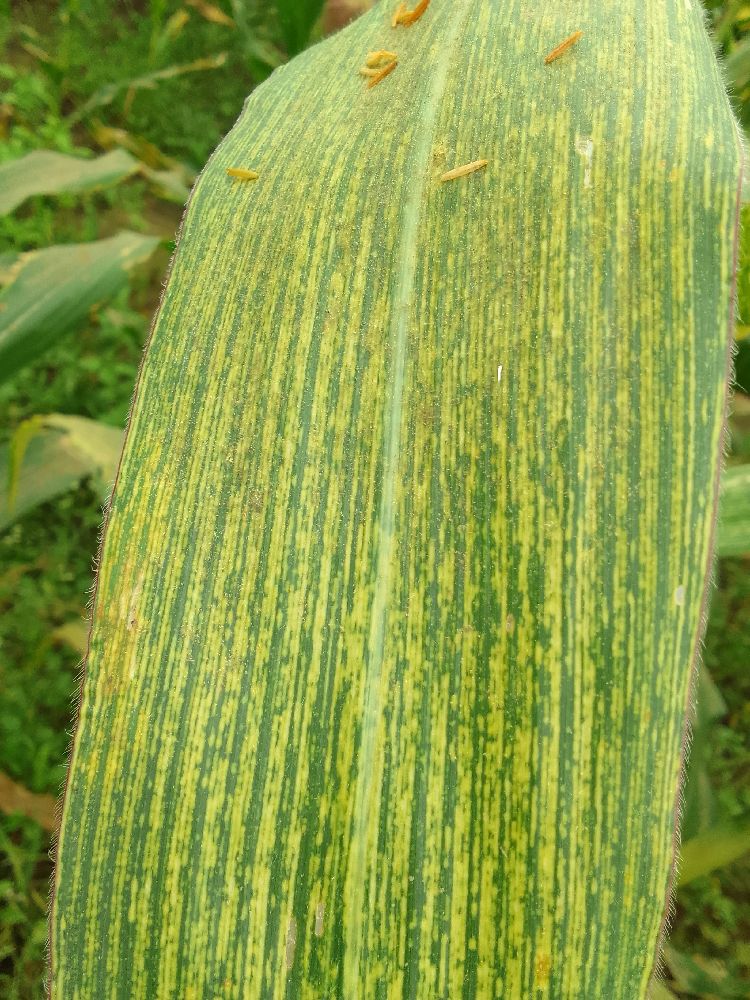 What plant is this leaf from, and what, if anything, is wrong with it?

maize, maize streak virus
